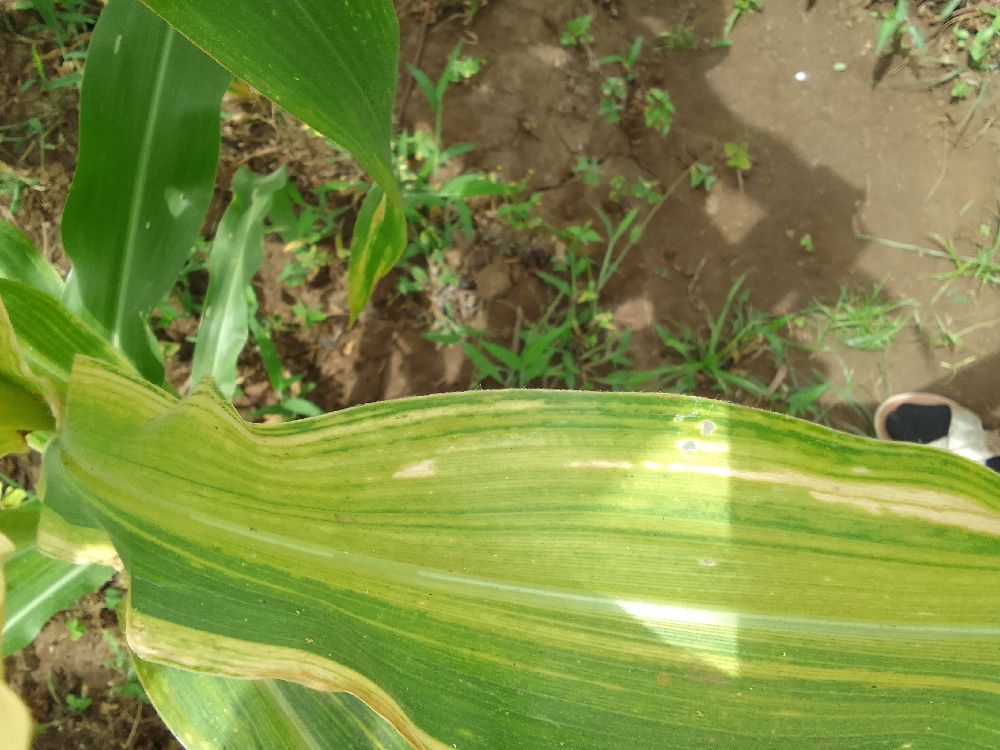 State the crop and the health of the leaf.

maize, maize lethal necrosis
